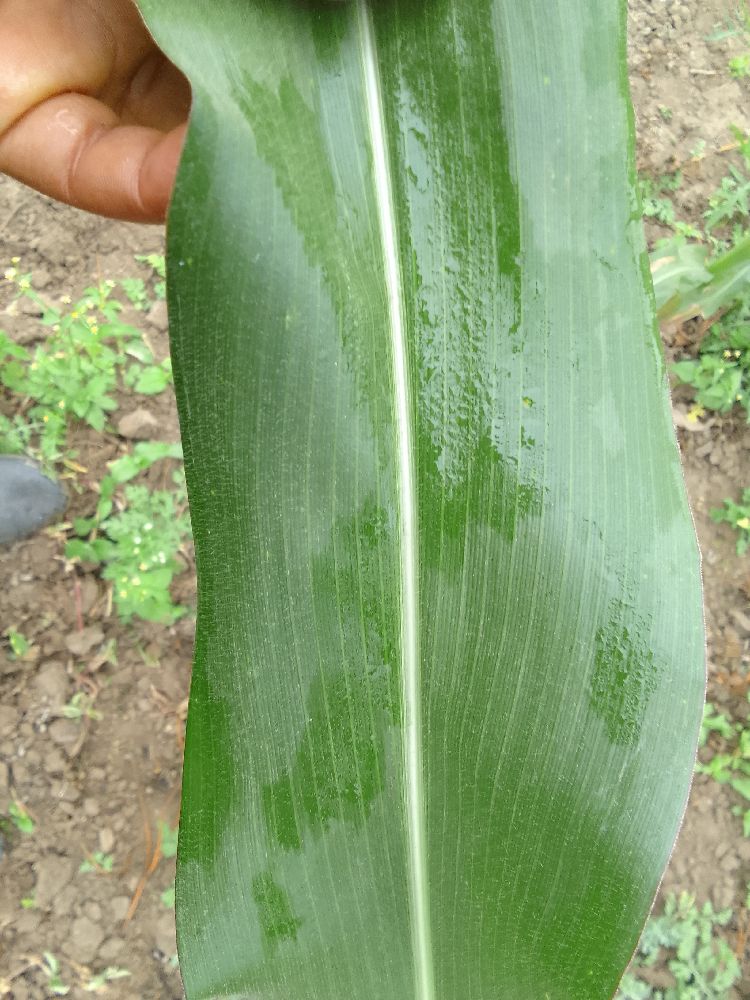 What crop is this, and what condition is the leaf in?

maize, healthy
